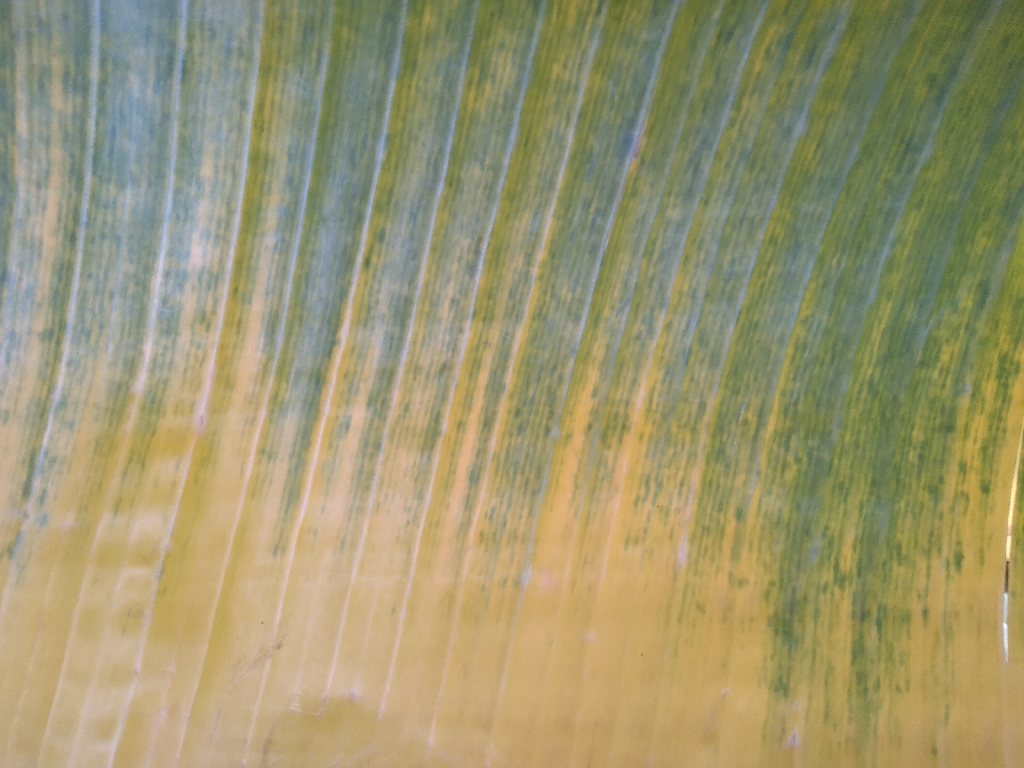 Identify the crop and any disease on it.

banana, fusarium wilt race 1
